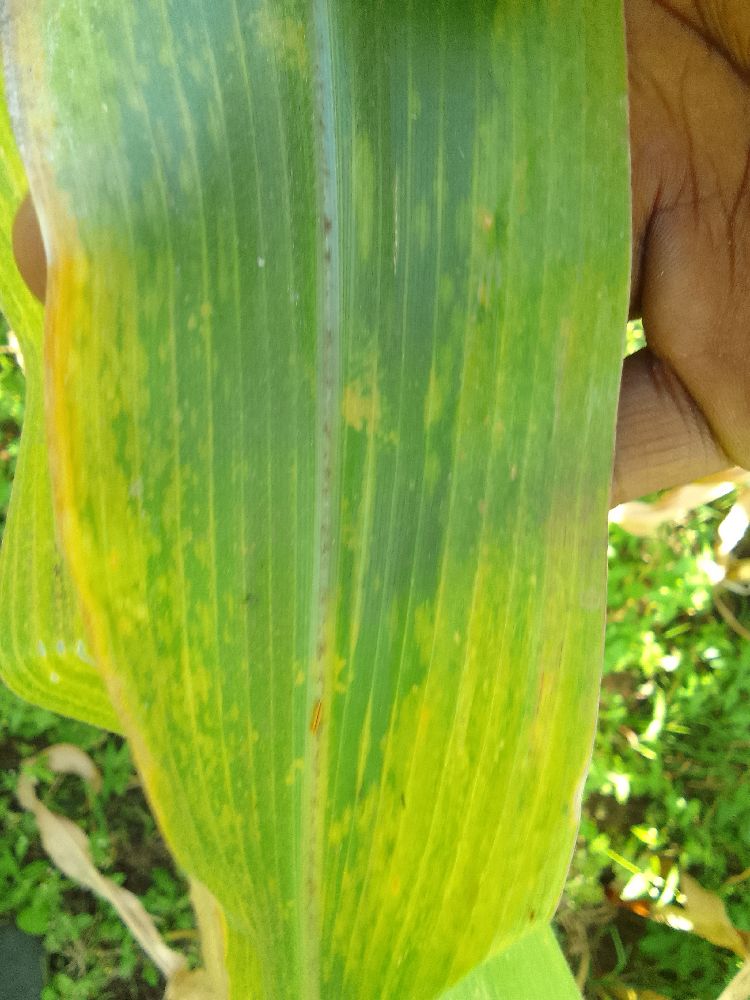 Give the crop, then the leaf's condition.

maize, maize lethal necrosis
